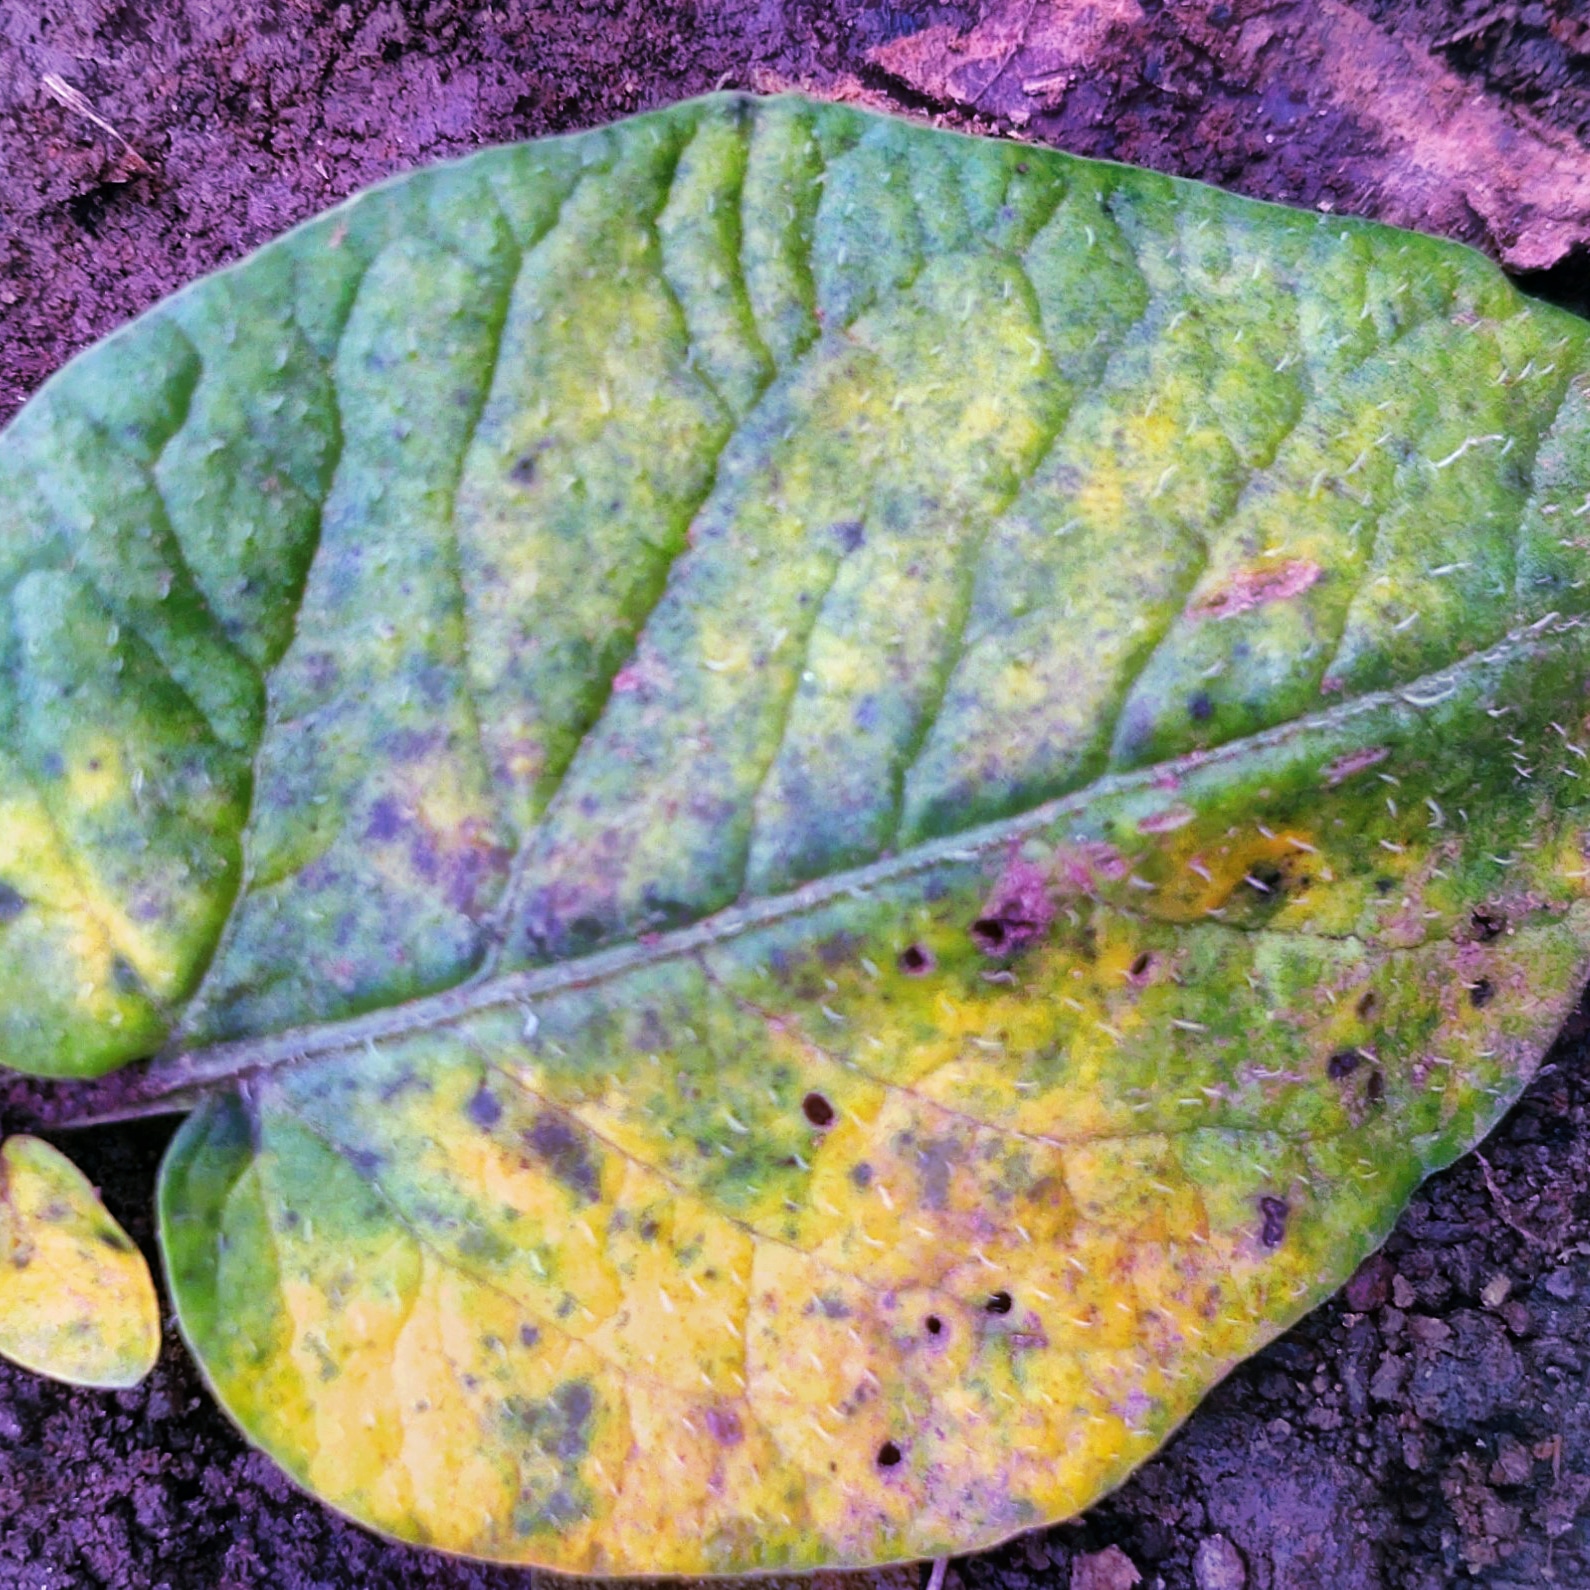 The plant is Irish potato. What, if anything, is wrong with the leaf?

late blight
